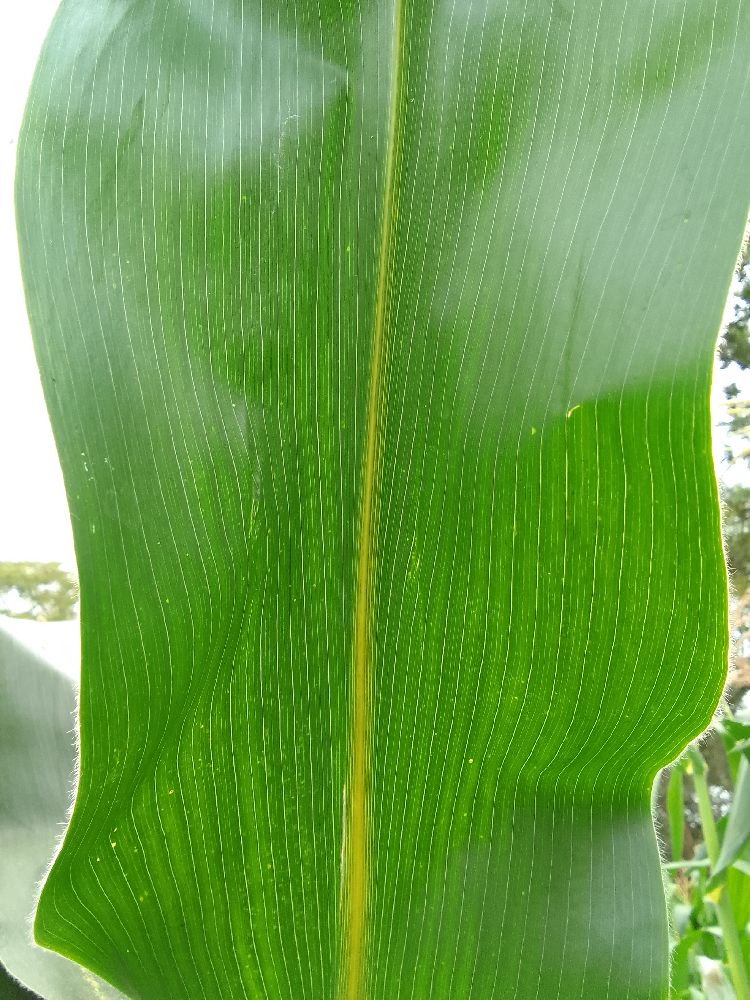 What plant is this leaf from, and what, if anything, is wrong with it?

maize, healthy
